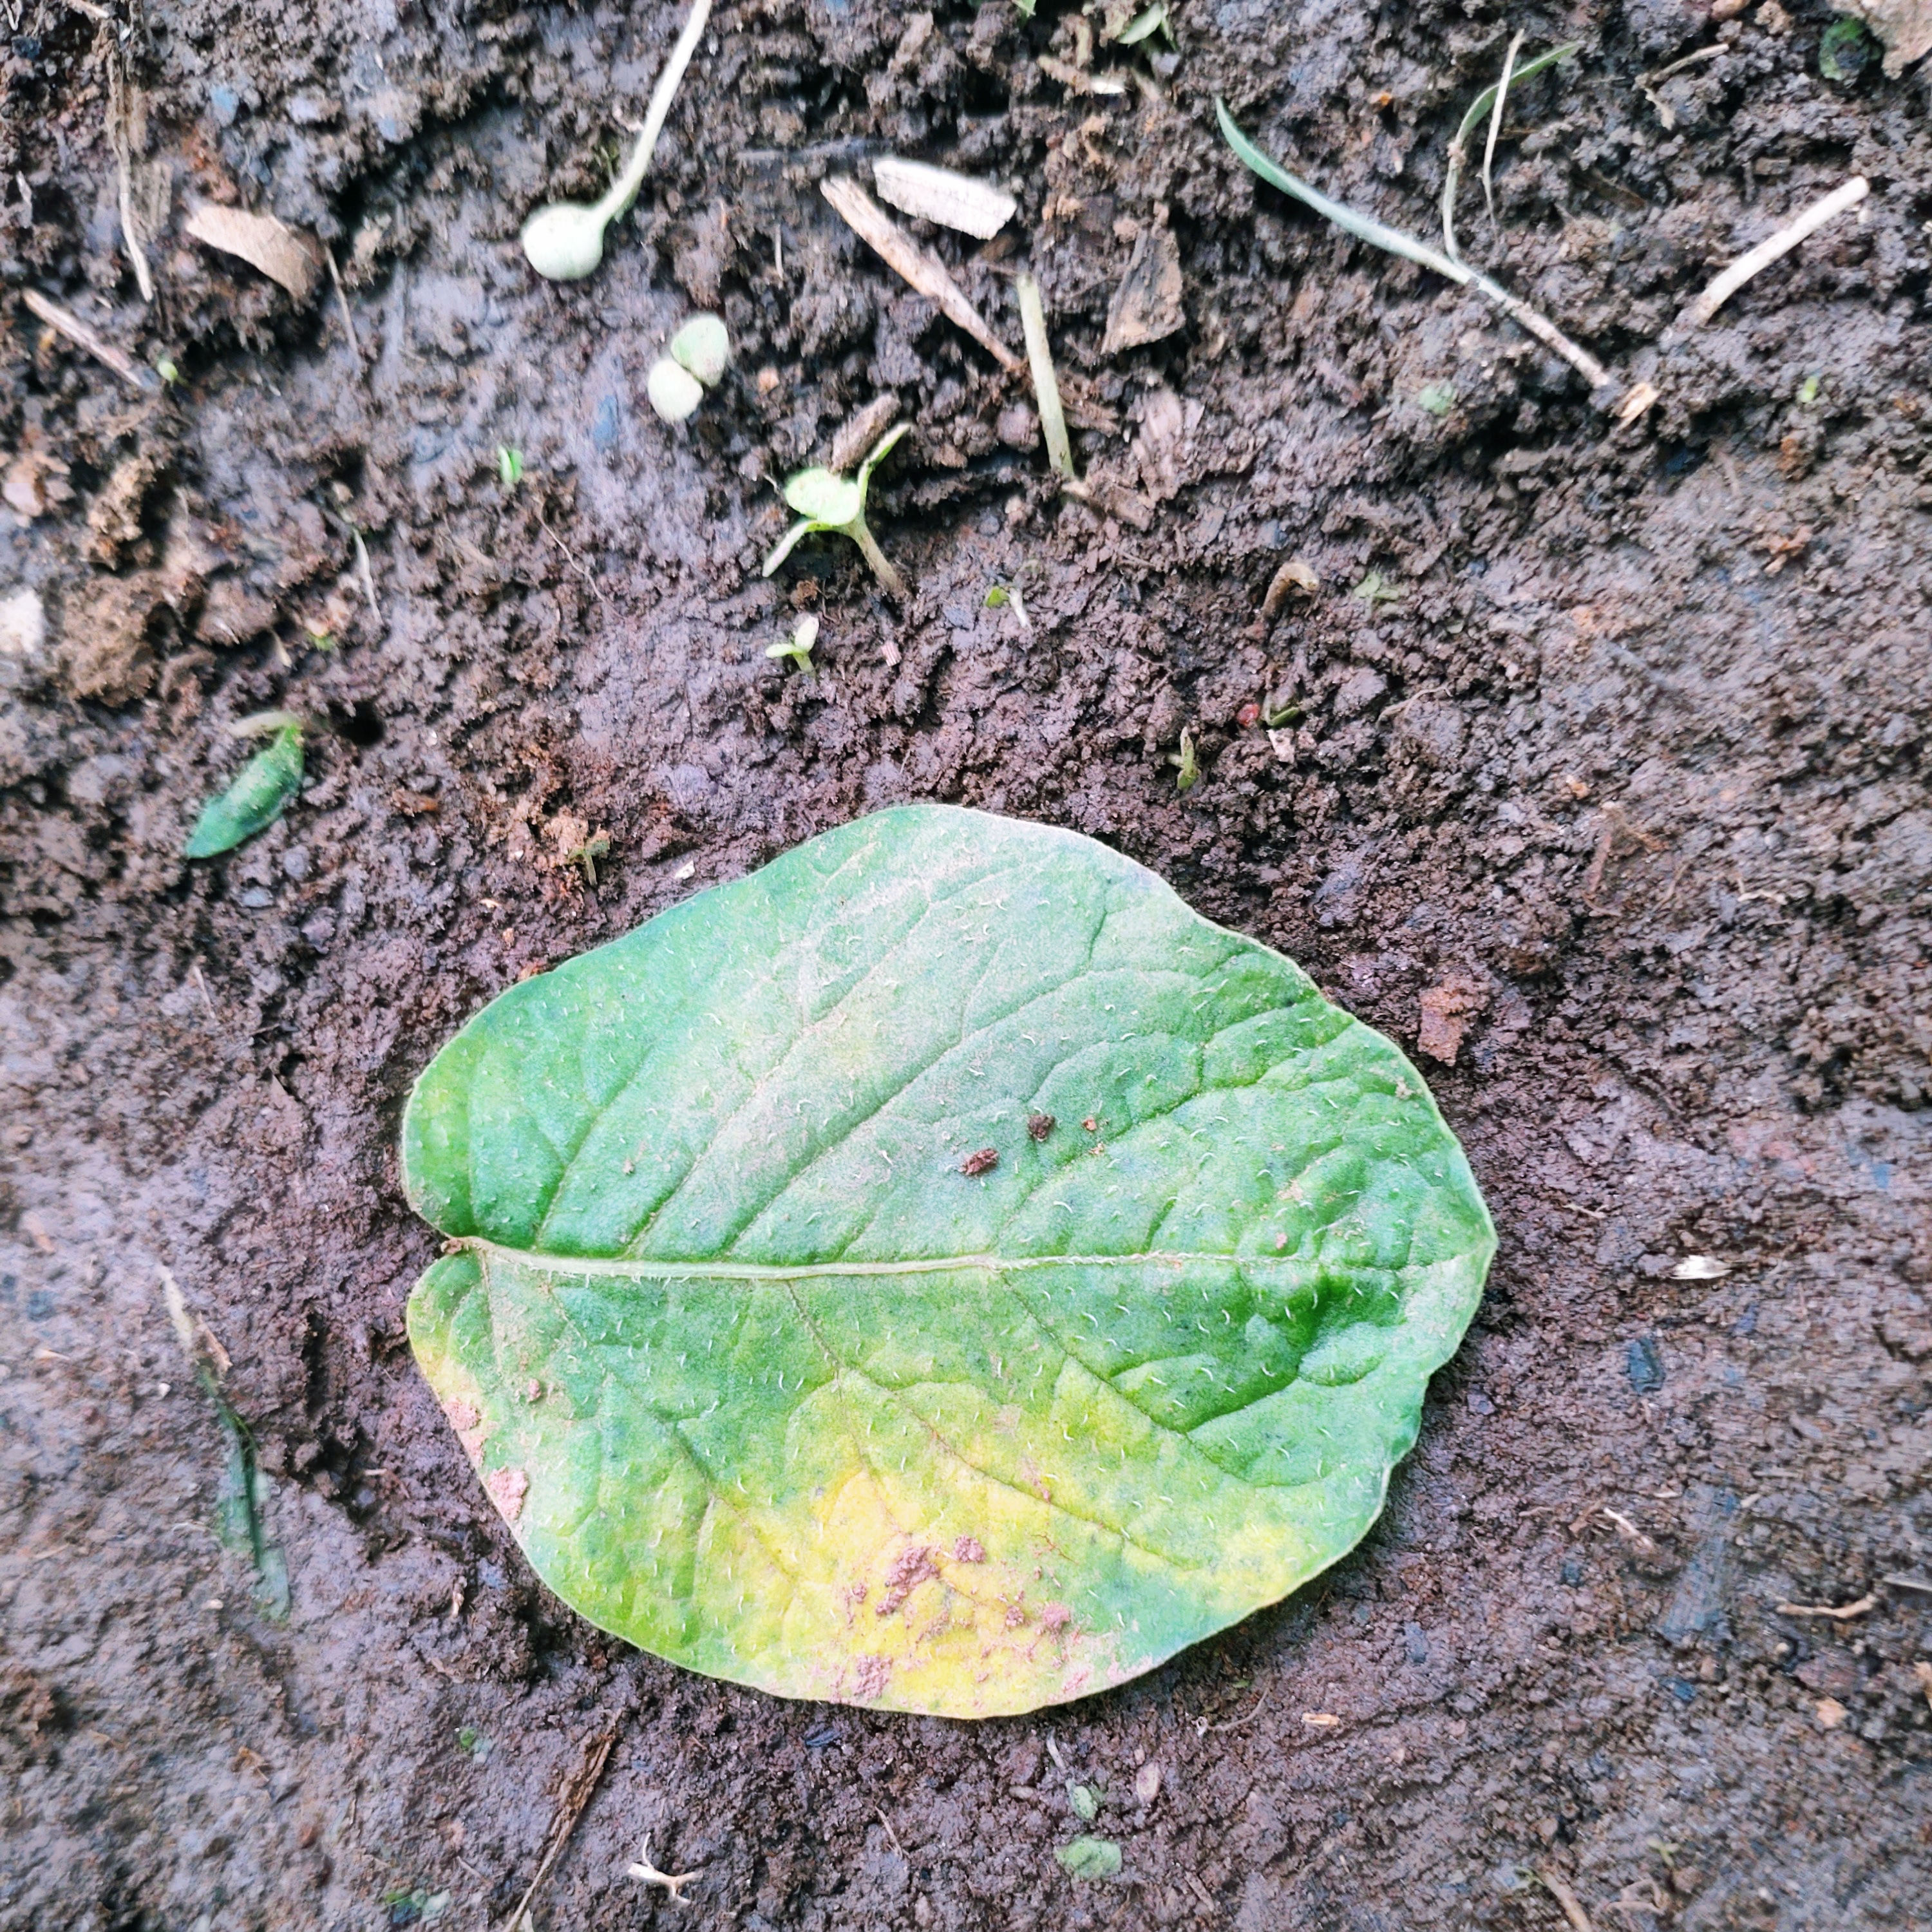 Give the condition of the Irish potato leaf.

late blight
